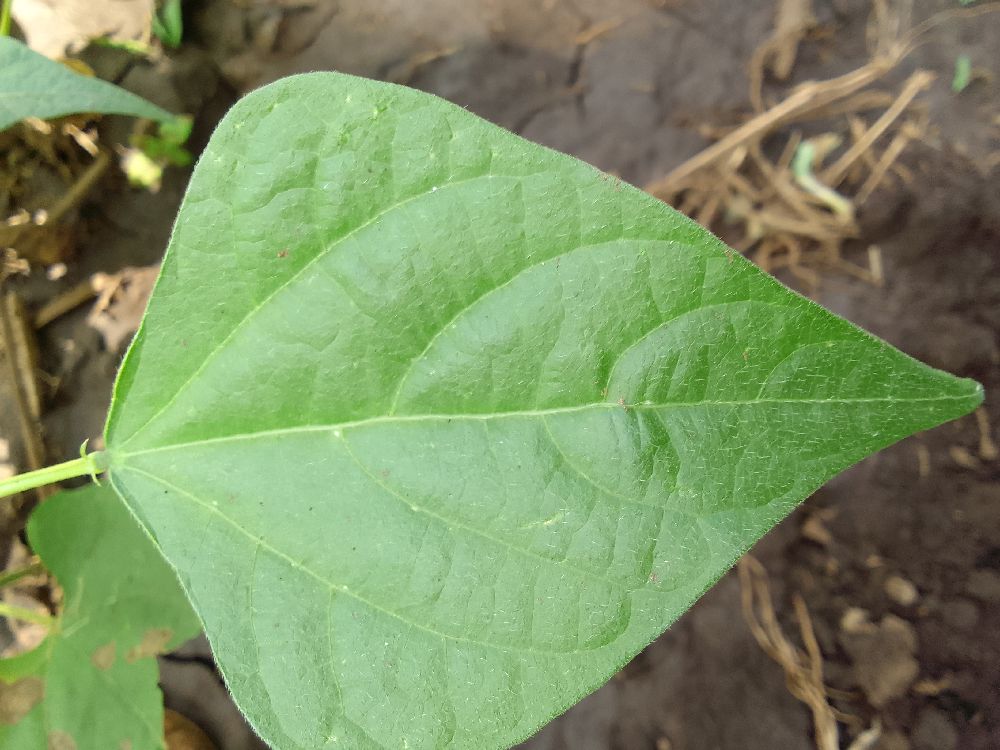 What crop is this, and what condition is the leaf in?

common bean, healthy
